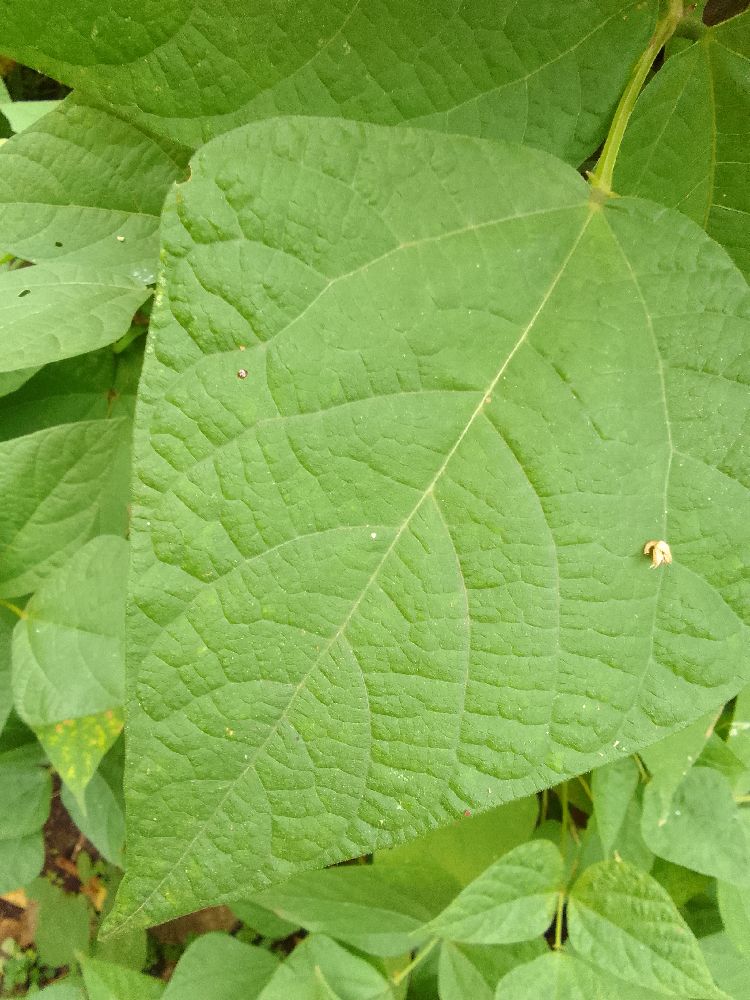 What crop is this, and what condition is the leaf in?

common bean, healthy
